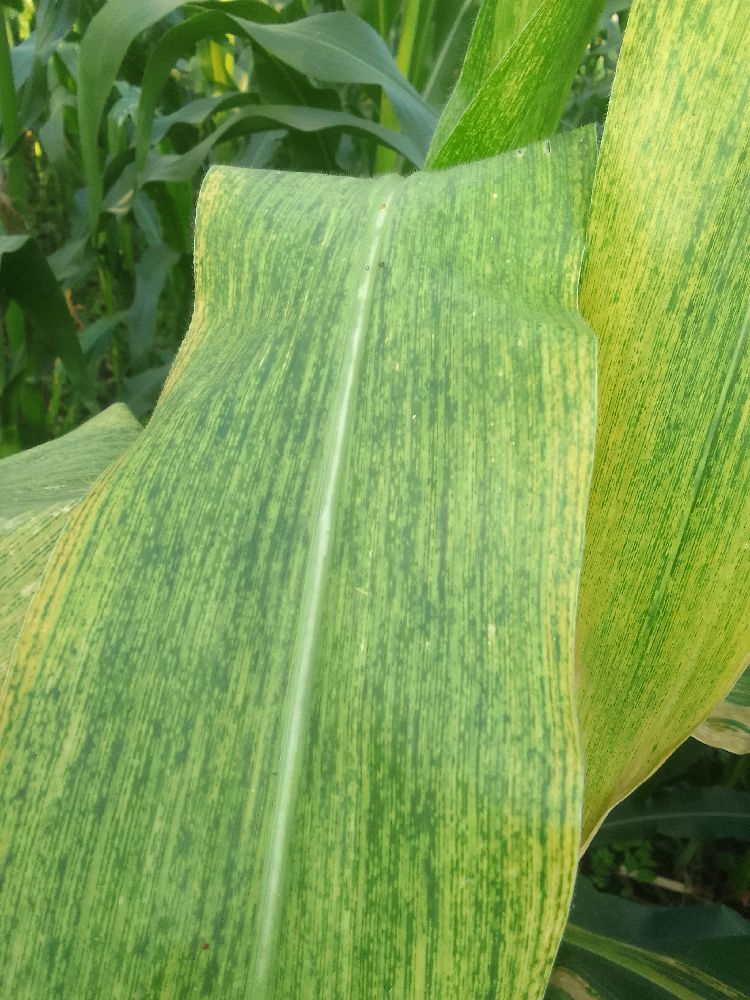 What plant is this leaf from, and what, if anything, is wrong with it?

maize, maize lethal necrosis
